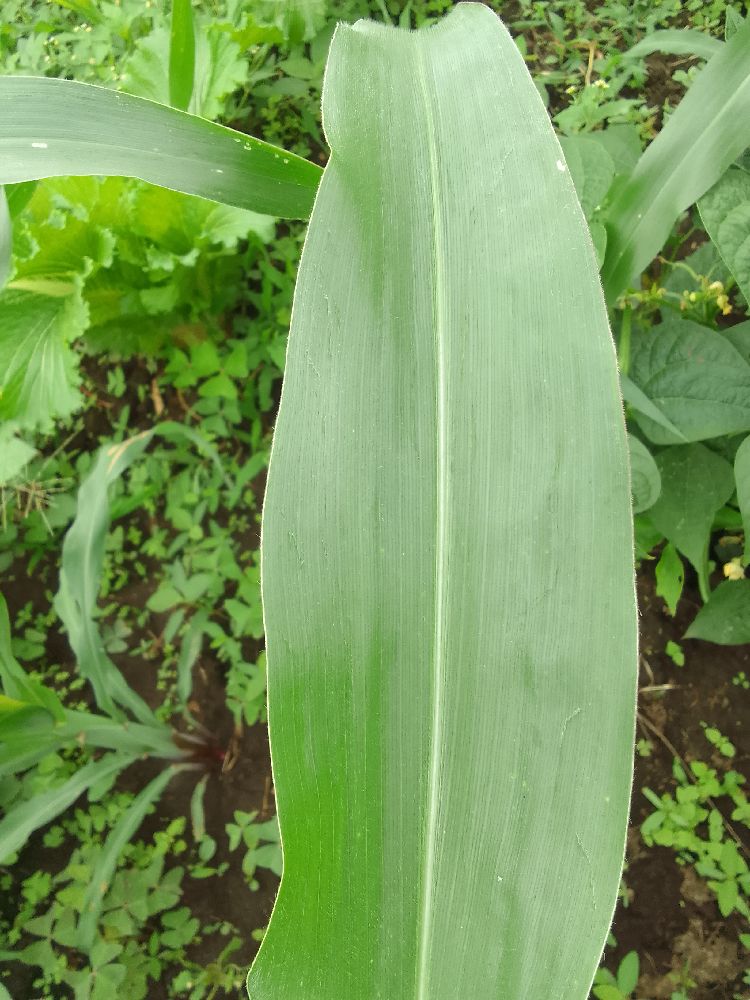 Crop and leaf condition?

maize, healthy
